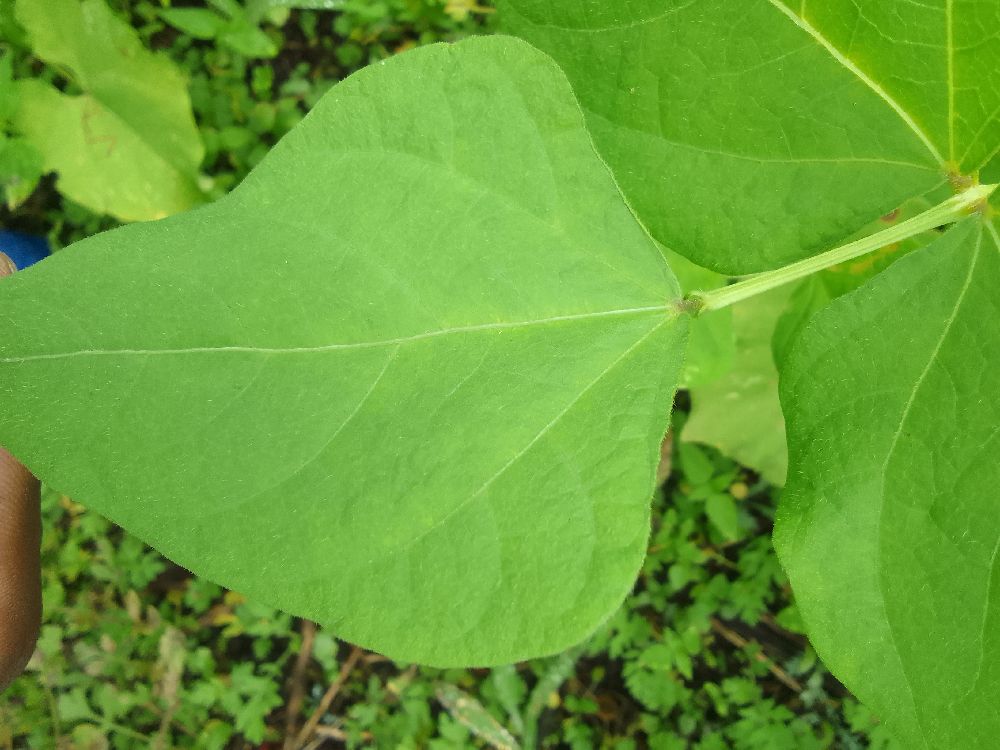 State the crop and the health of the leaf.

common bean, healthy
